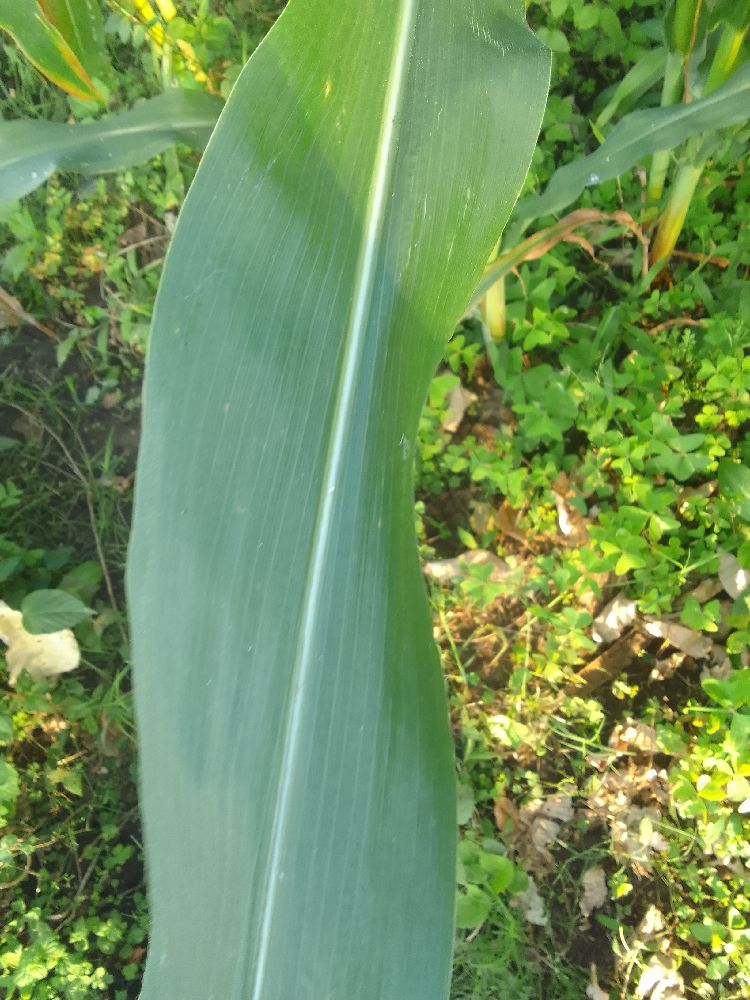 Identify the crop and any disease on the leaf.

maize, healthy
